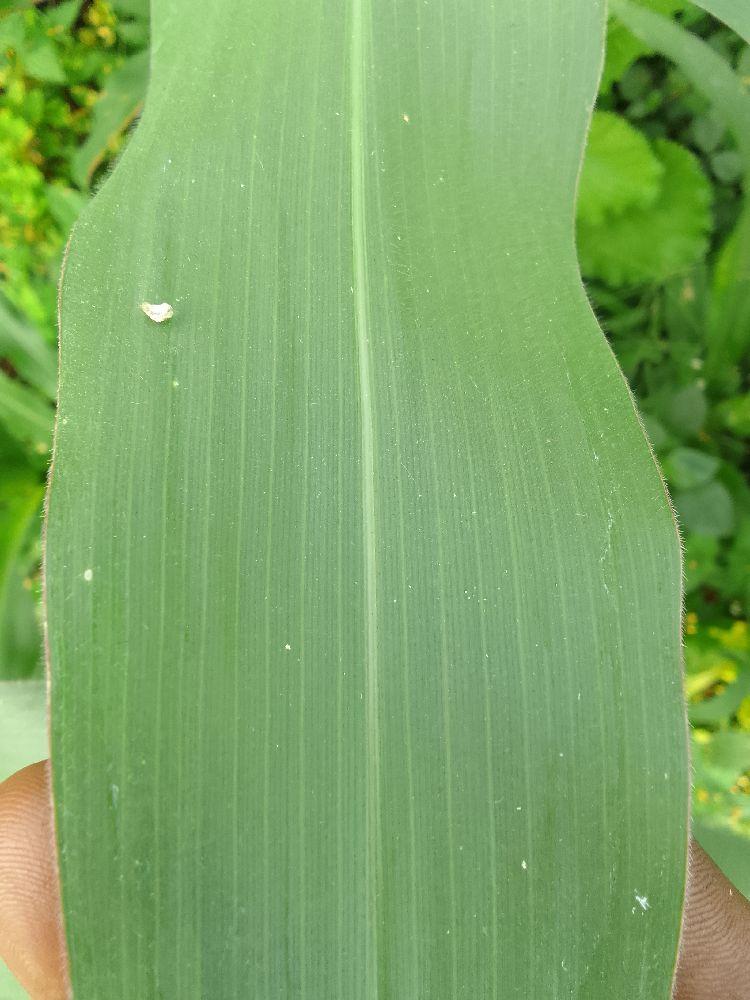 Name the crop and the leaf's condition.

maize, healthy
